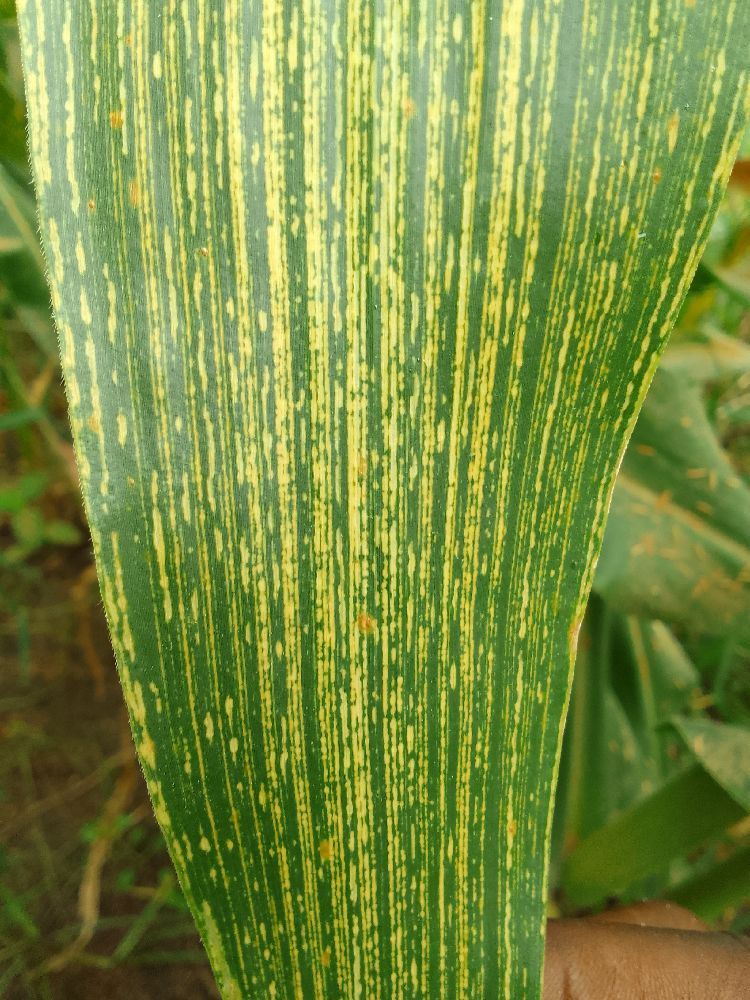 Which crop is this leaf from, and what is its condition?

maize, maize streak virus
